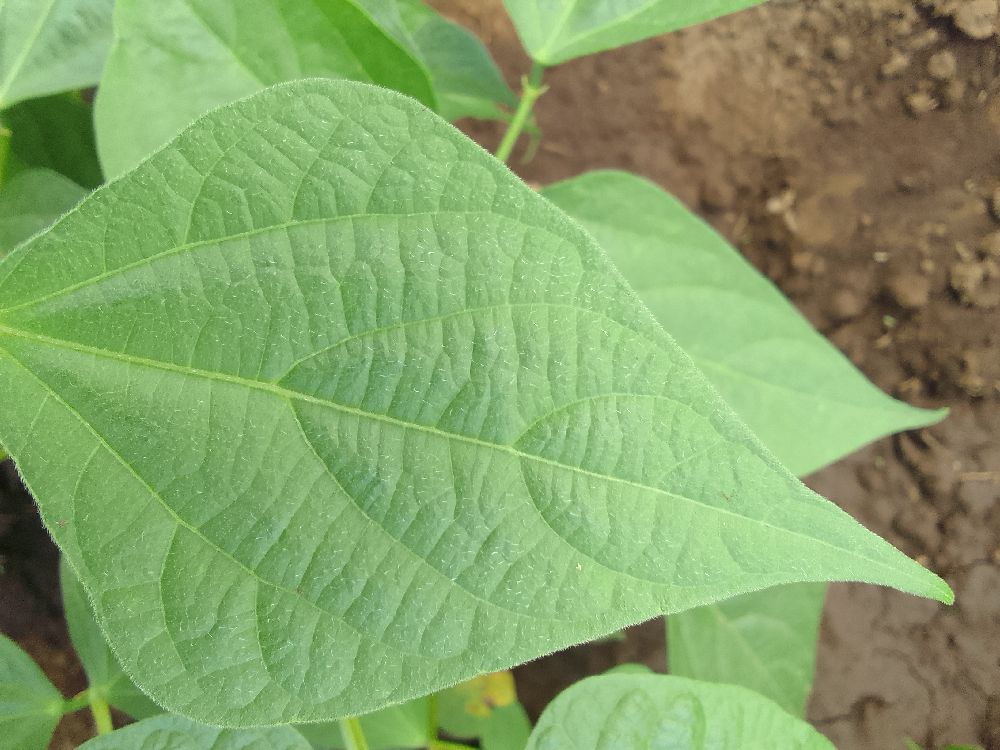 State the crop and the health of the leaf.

common bean, healthy
